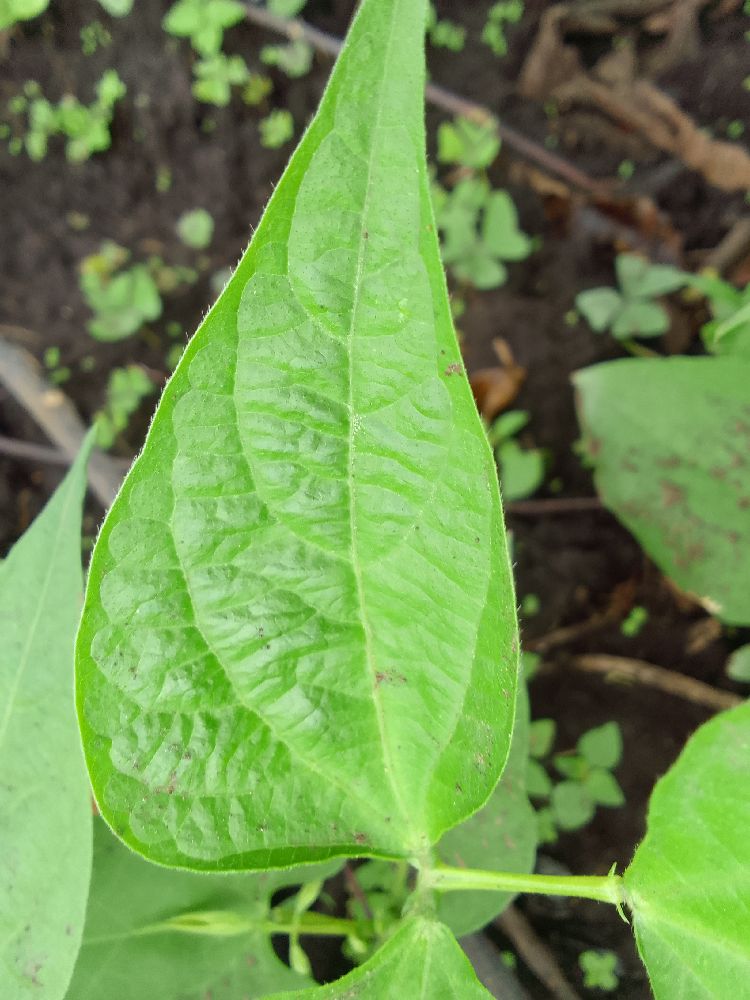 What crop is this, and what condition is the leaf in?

common bean, healthy
